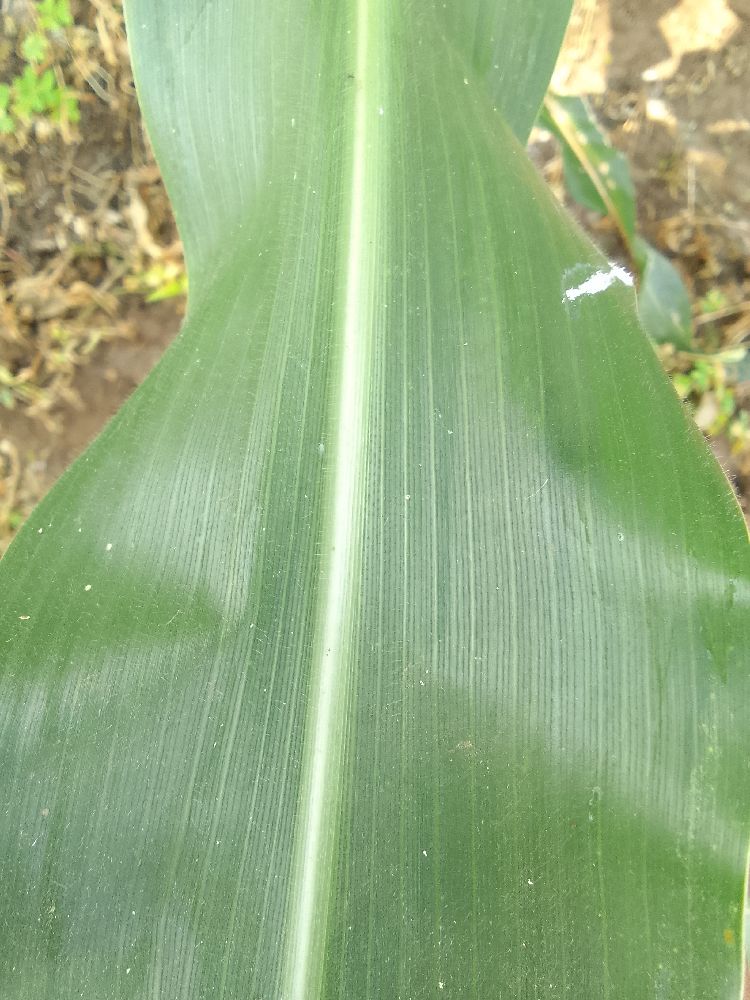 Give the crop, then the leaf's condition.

maize, healthy
